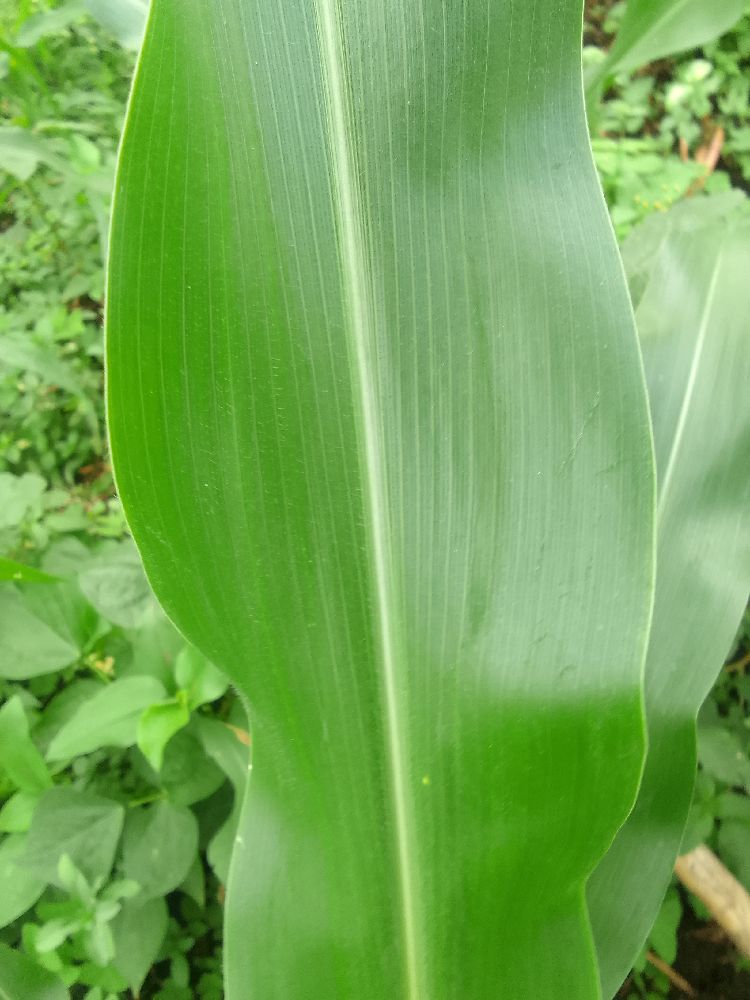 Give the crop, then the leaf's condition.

maize, healthy
